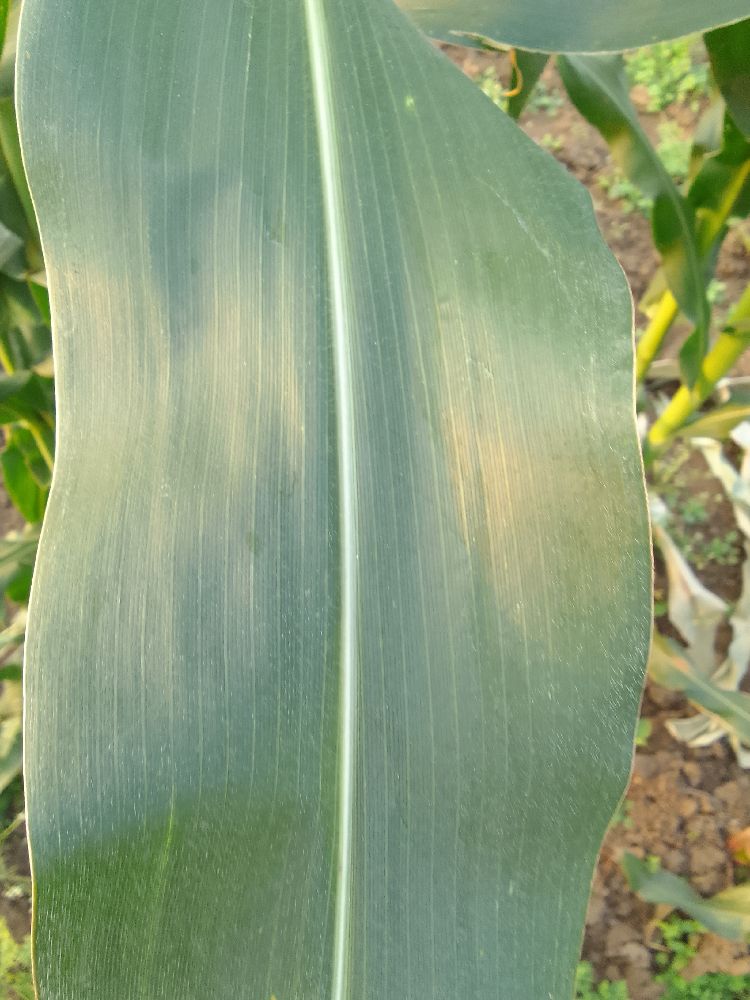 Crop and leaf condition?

maize, healthy
